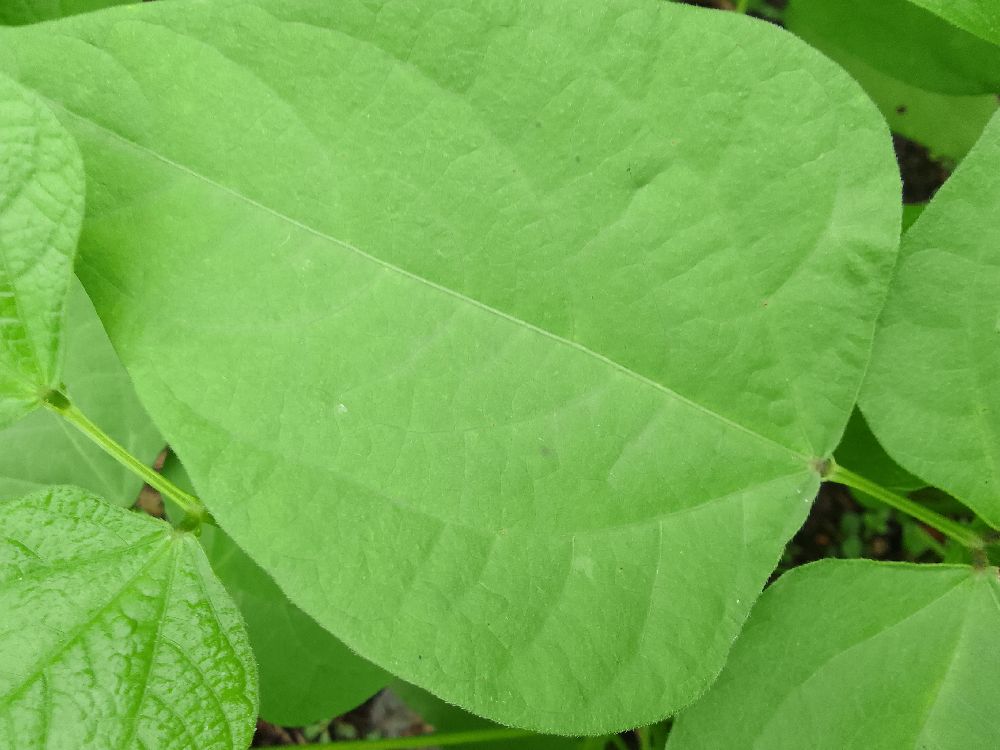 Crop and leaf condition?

common bean, healthy
